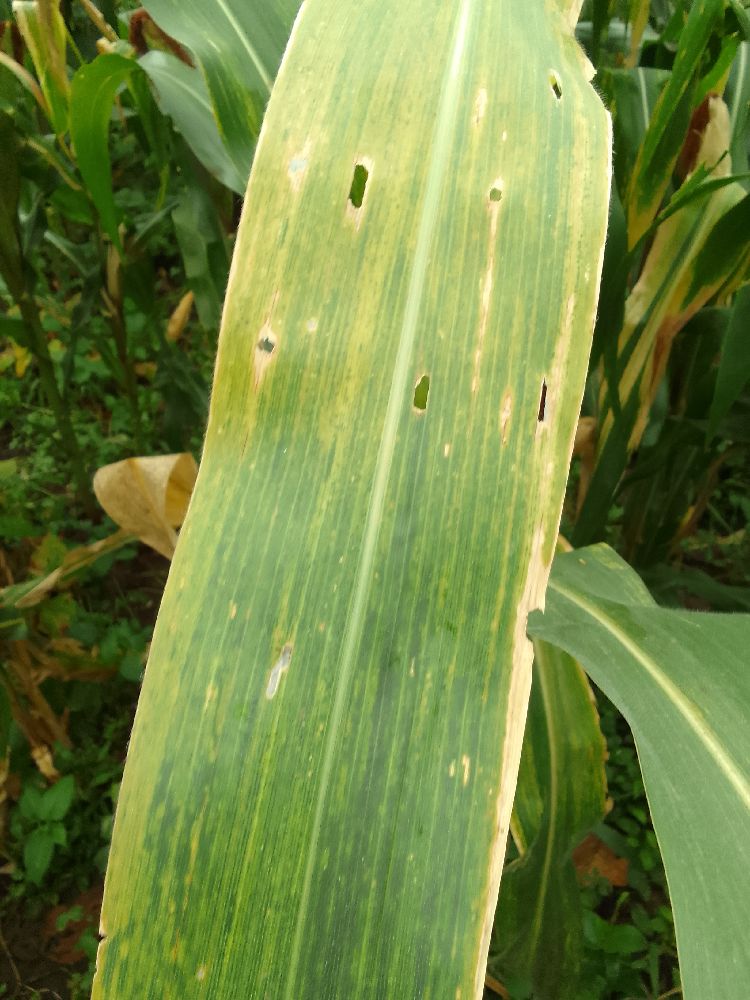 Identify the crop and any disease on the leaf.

maize, maize lethal necrosis
